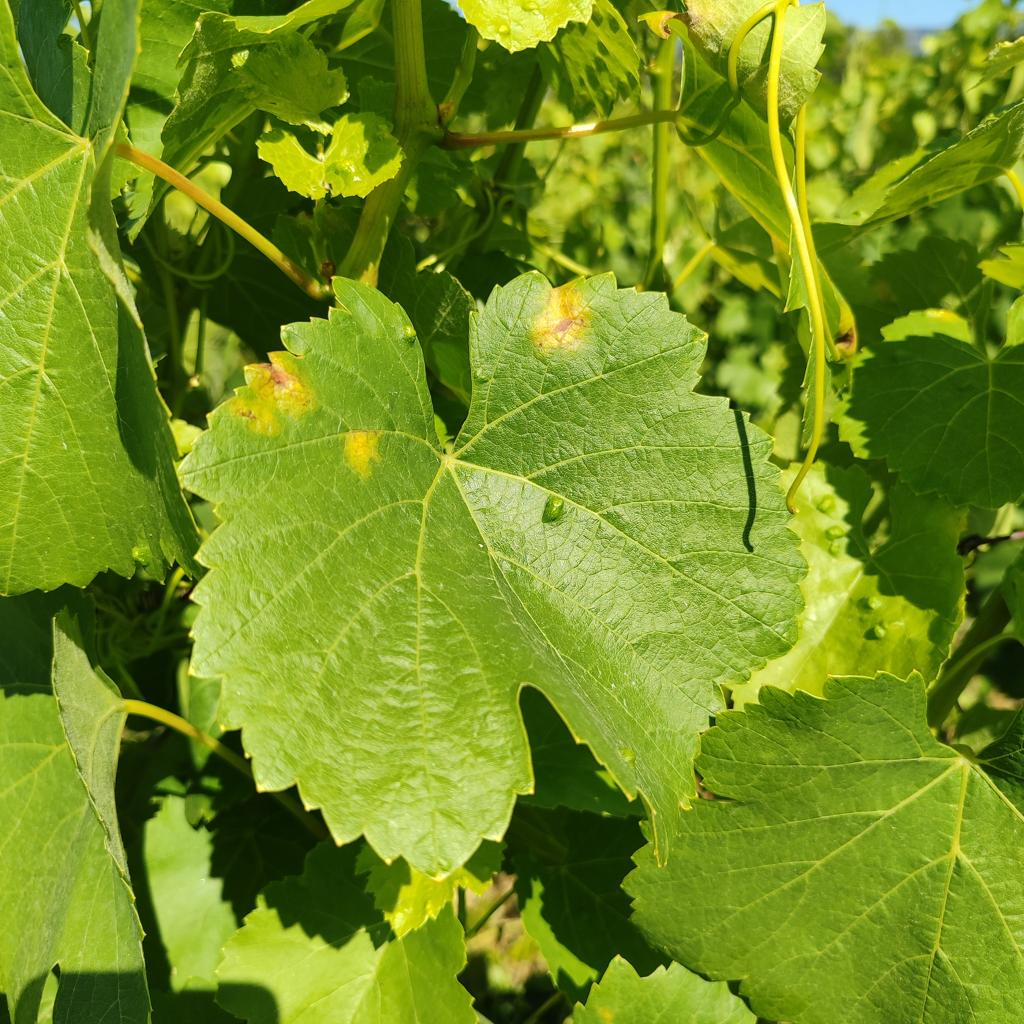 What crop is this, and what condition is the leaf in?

grapevine, downy mildew
